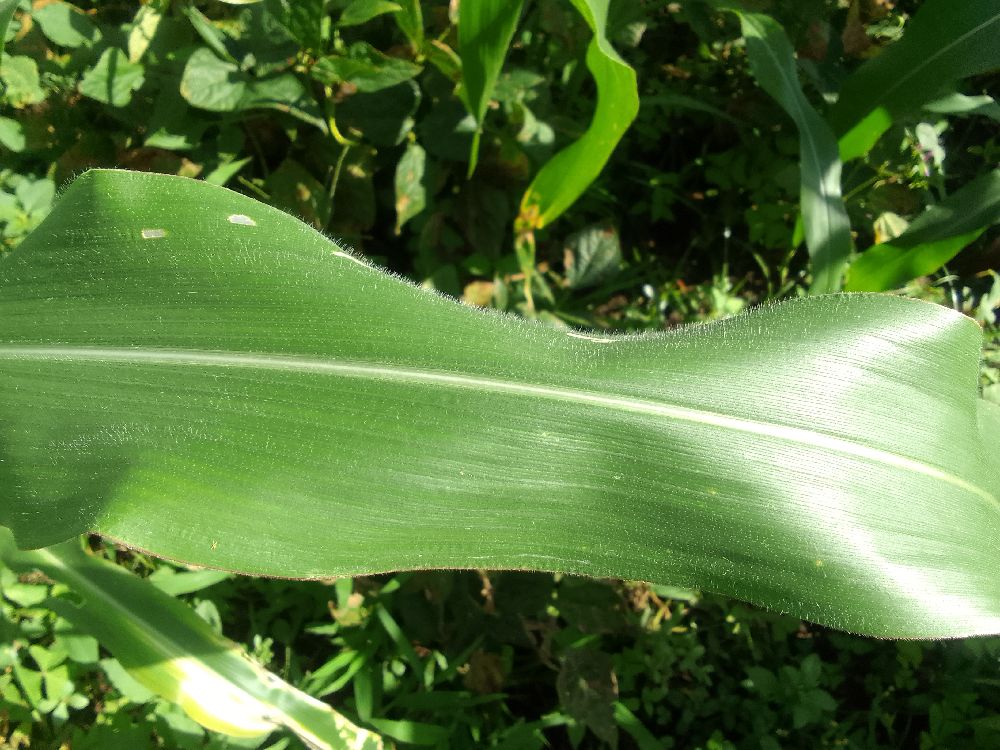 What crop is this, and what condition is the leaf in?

maize, healthy
